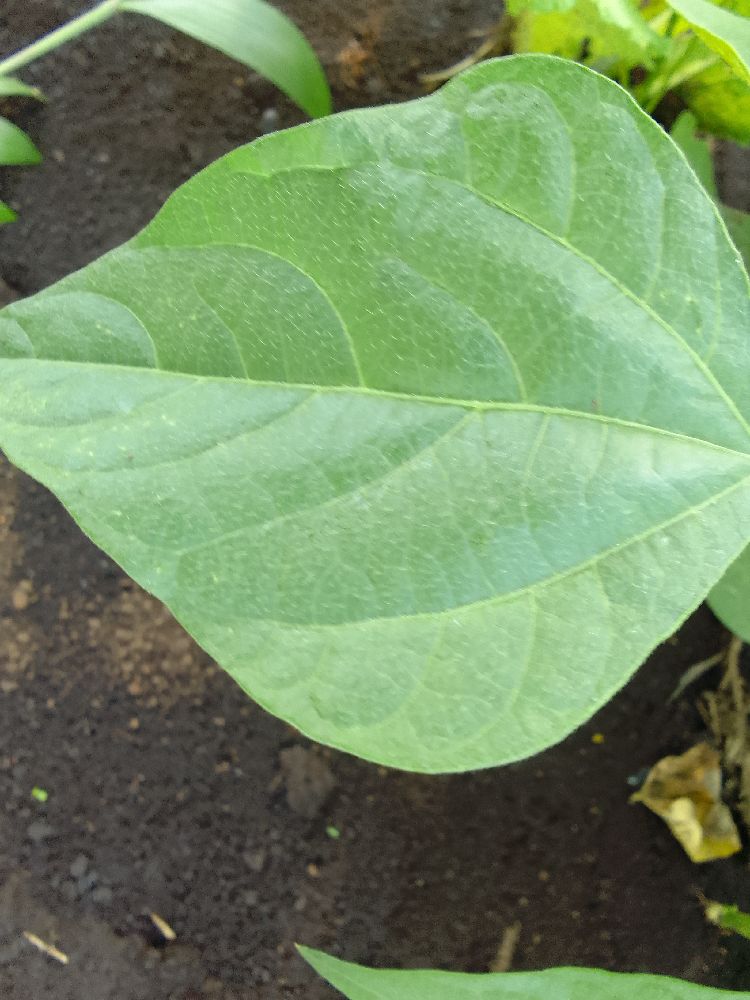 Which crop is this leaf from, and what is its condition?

common bean, healthy
